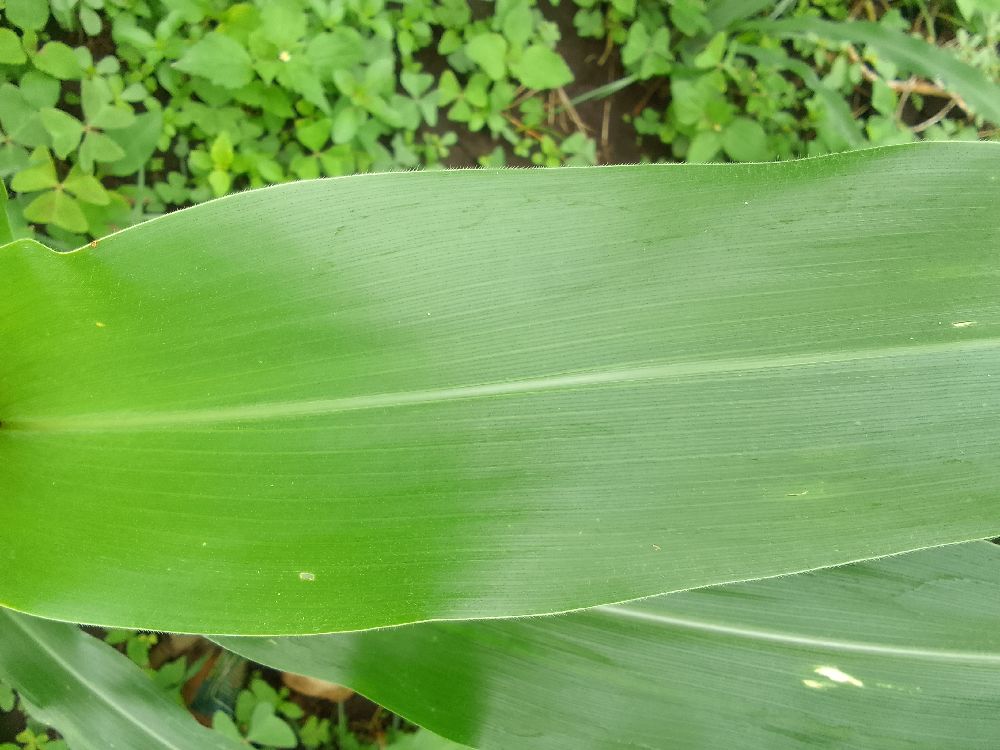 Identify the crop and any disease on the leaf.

maize, healthy
